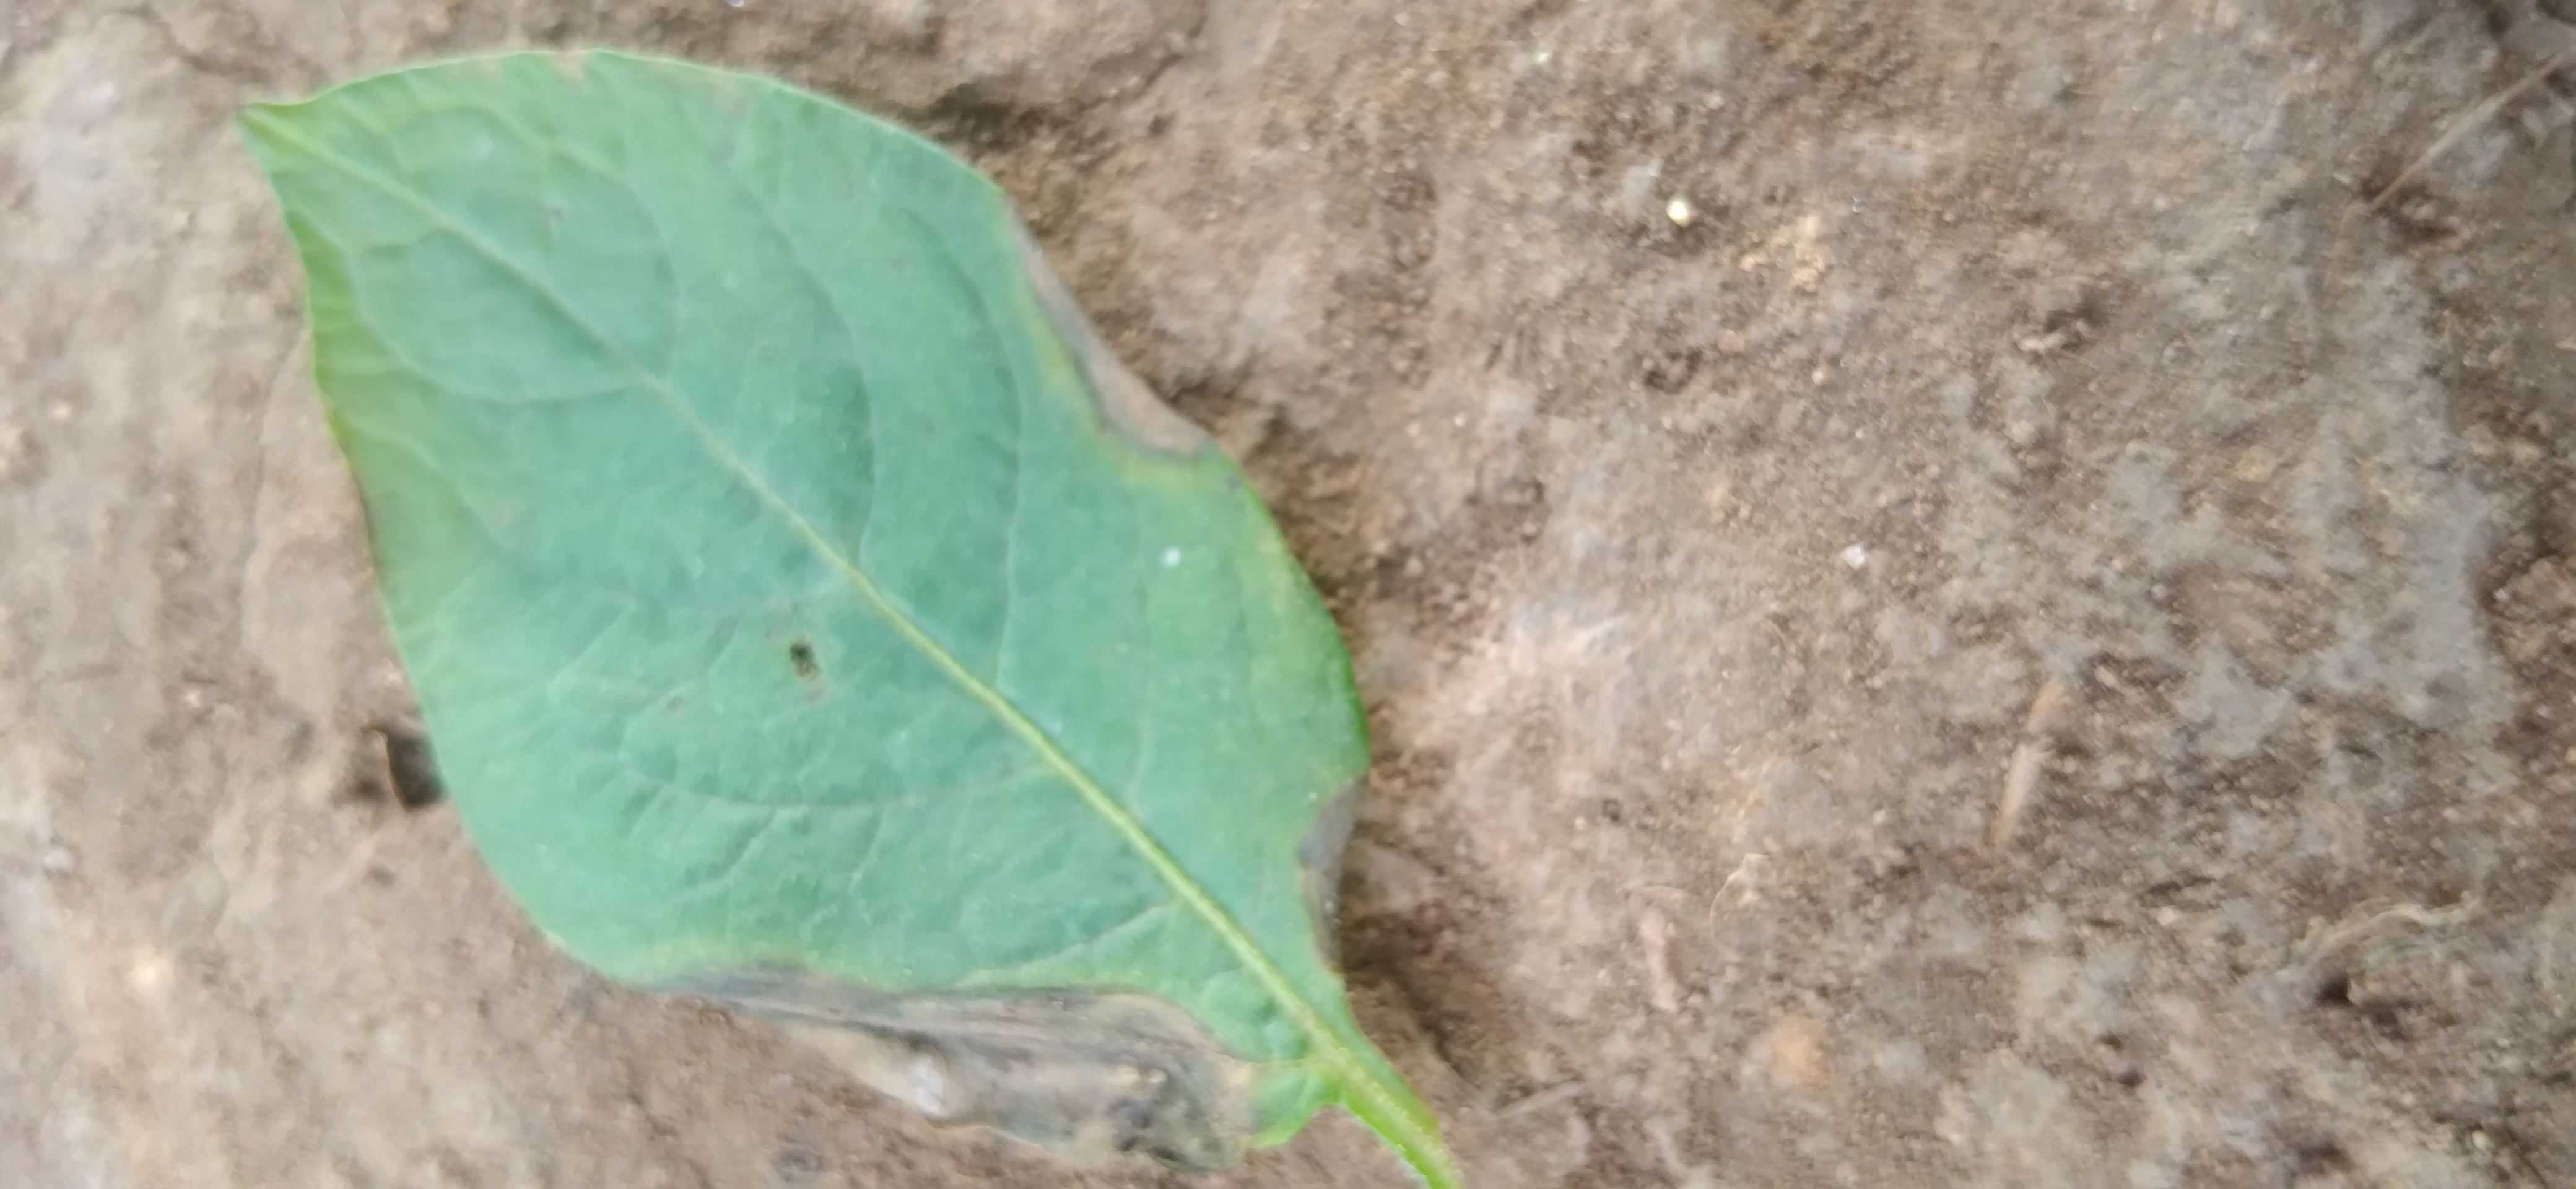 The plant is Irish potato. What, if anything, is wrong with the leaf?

early blight
